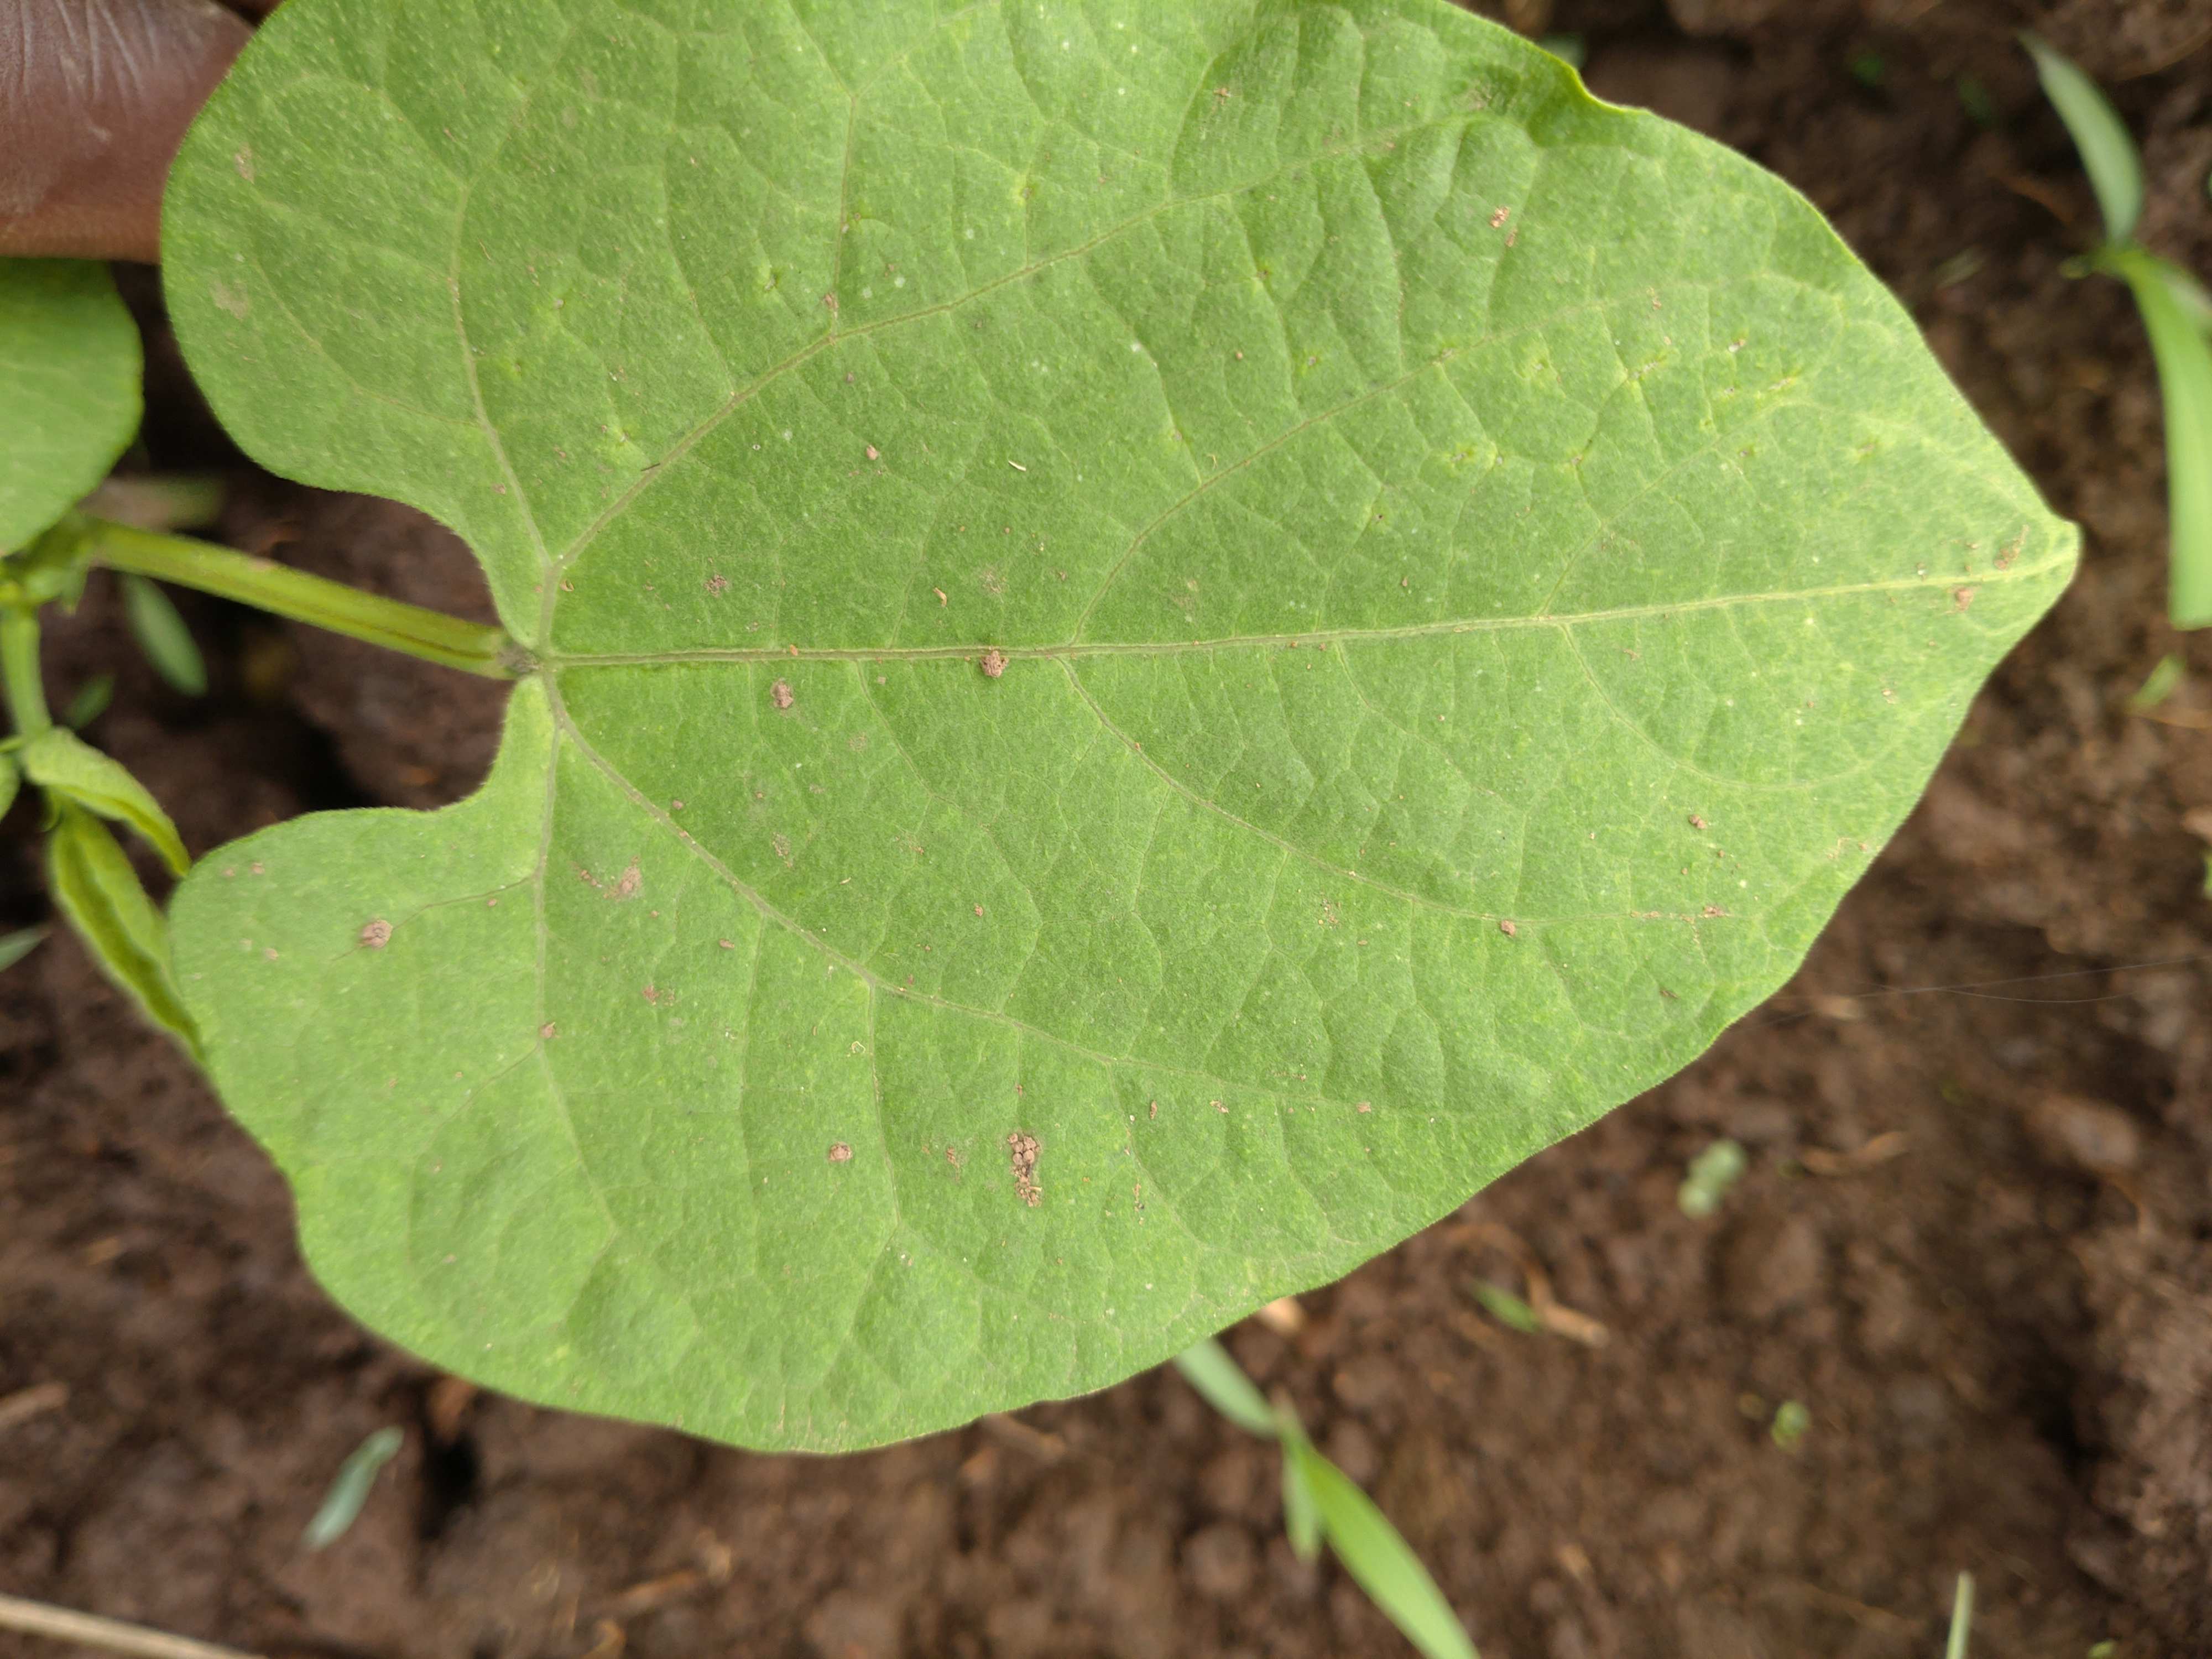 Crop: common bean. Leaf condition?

healthy
